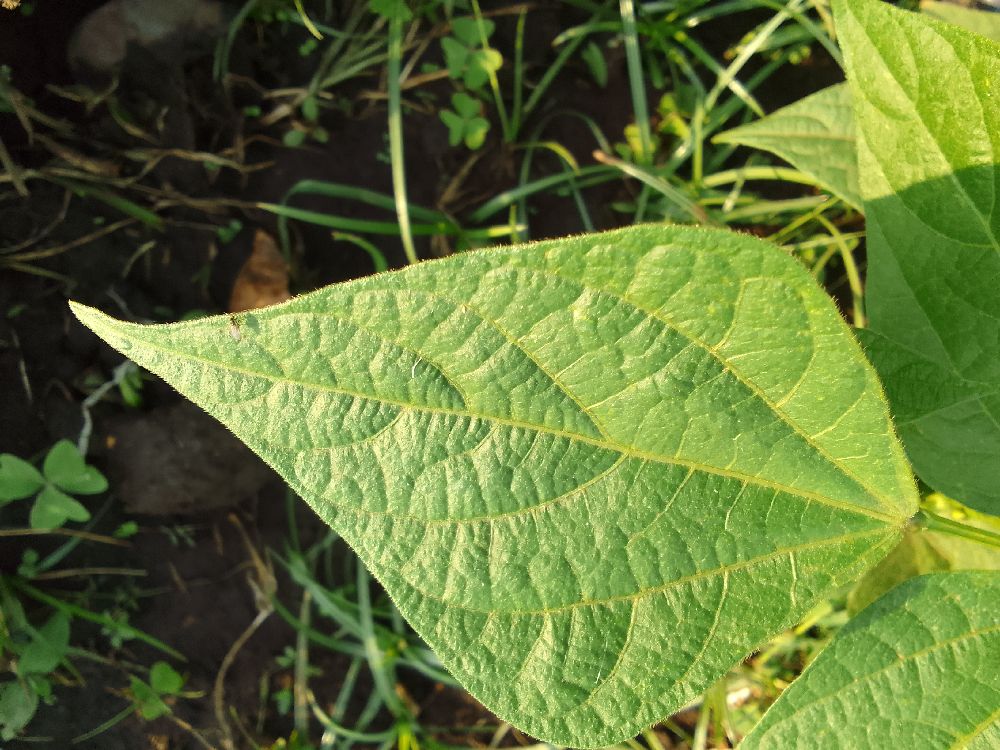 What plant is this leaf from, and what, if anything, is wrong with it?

common bean, healthy
